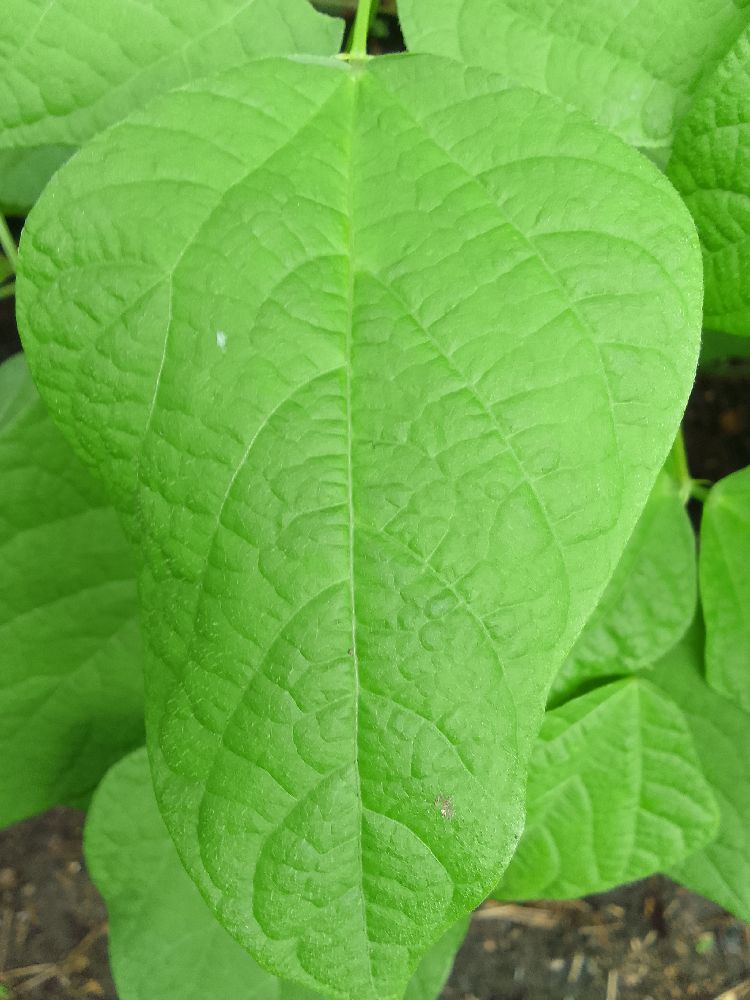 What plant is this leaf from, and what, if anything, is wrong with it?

common bean, healthy
